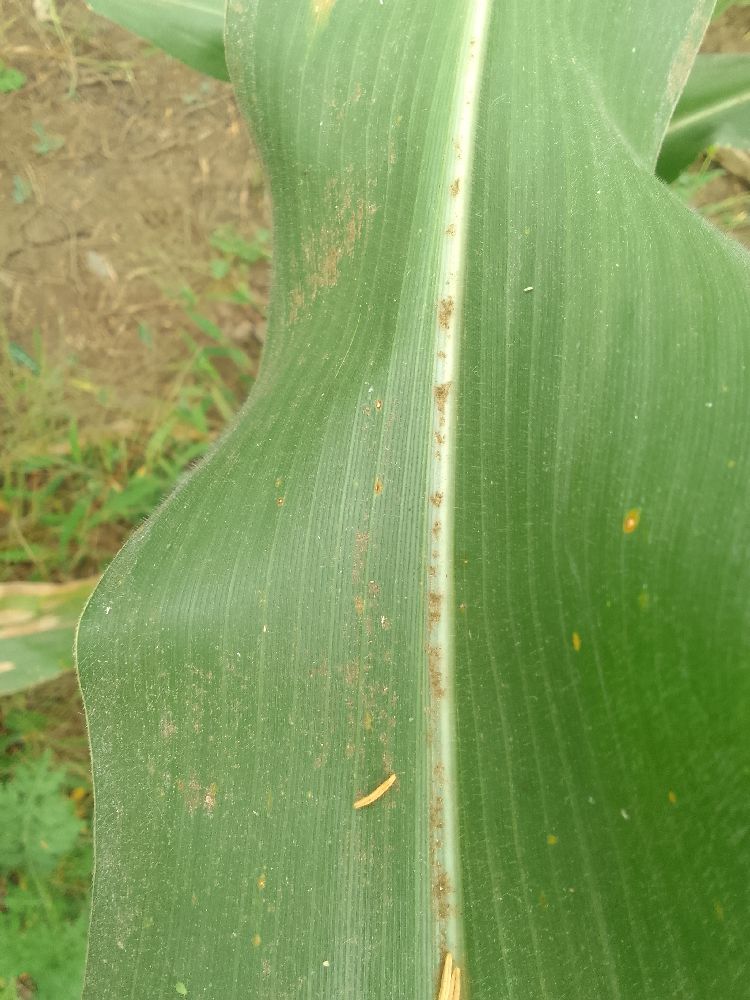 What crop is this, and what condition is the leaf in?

maize, healthy
